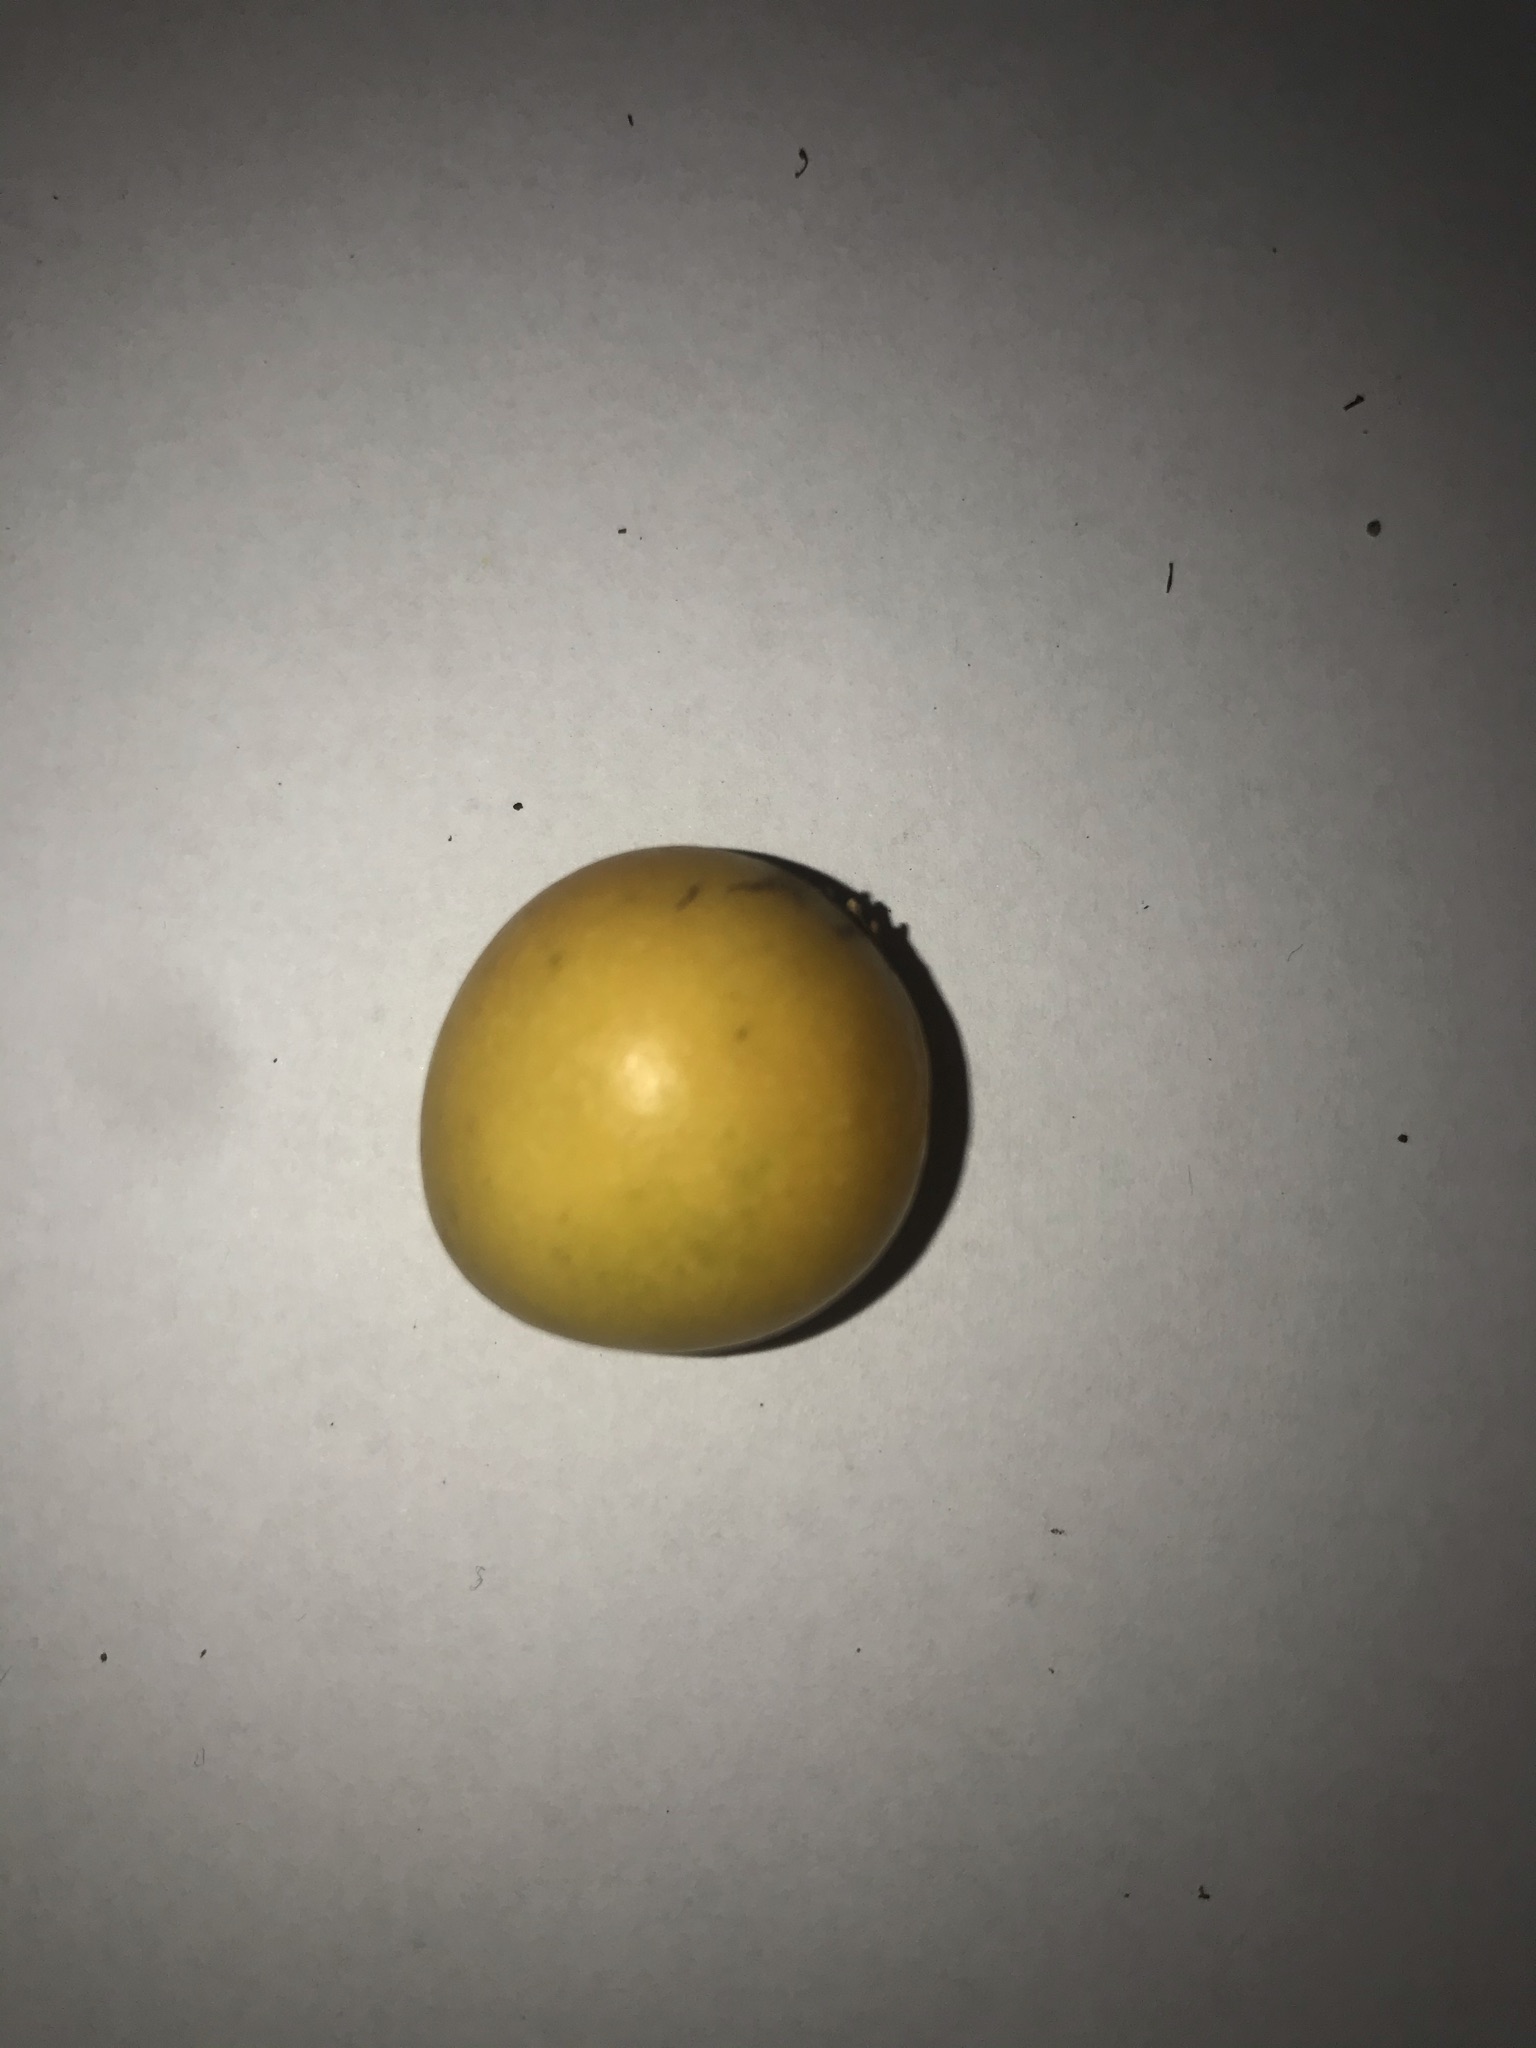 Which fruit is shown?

abiu
